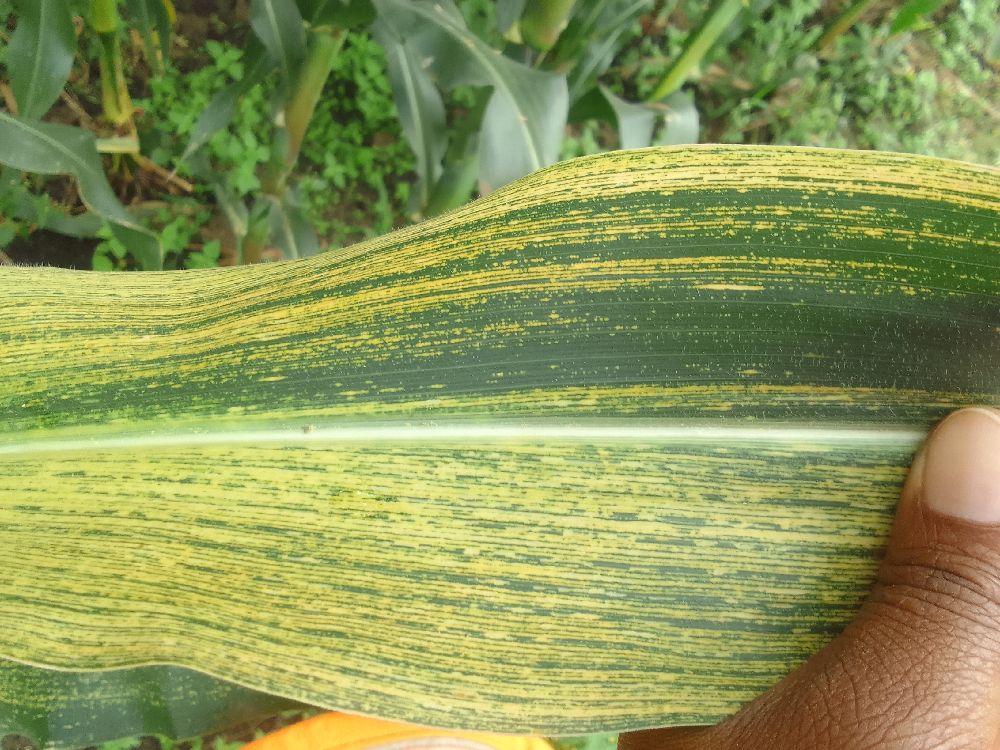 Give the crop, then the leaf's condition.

maize, maize streak virus
